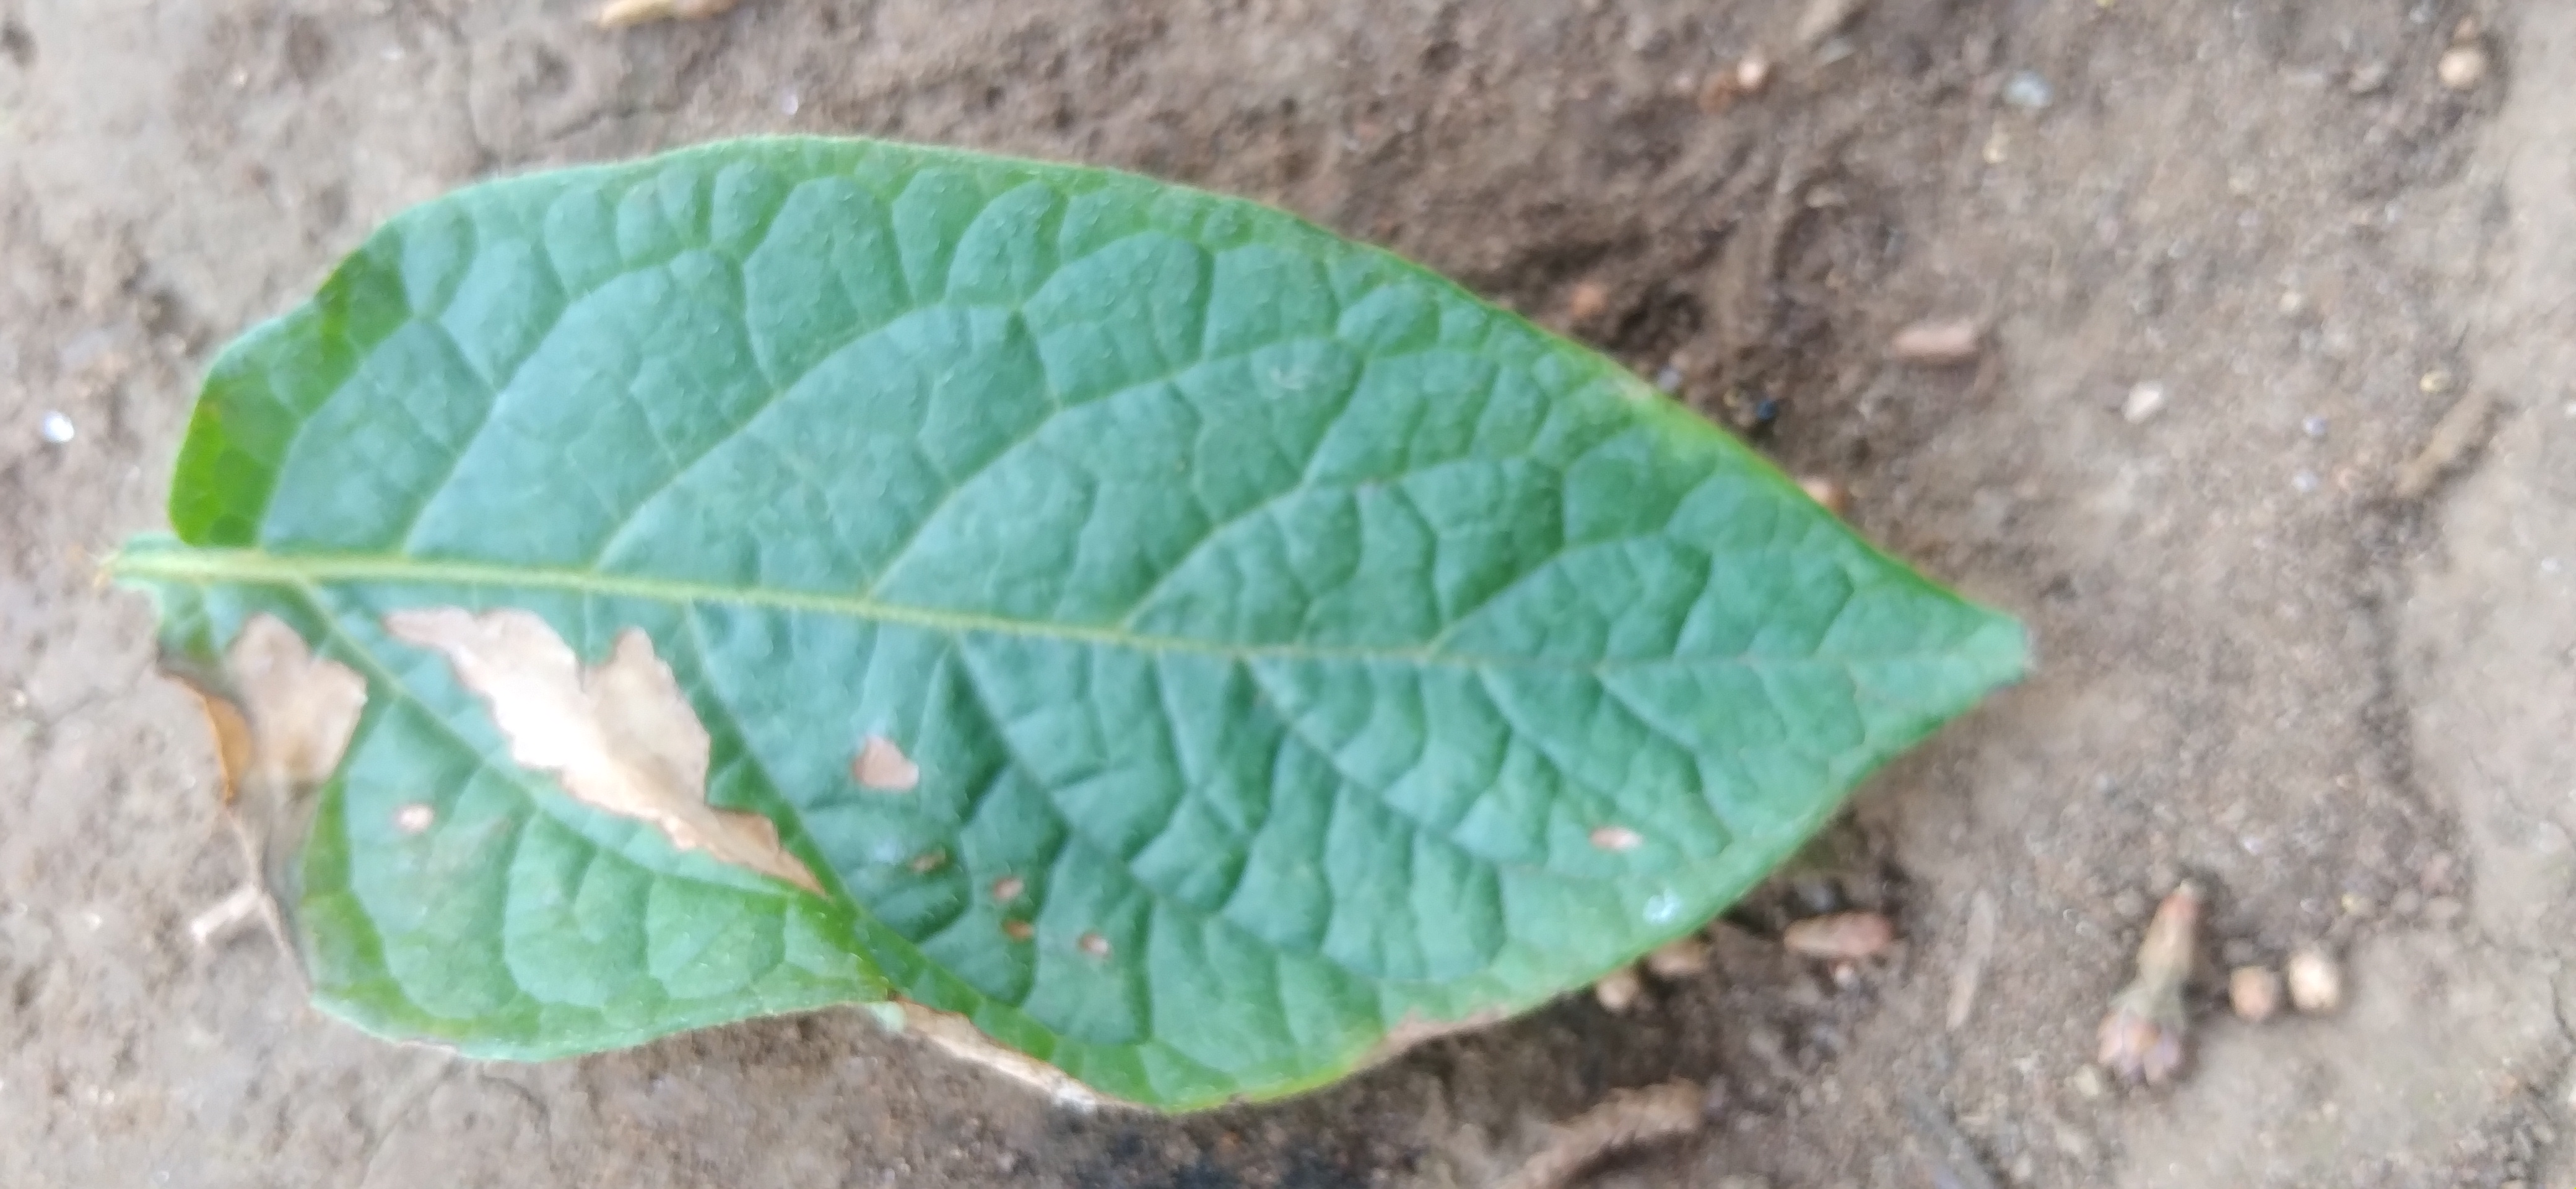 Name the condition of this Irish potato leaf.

early blight
